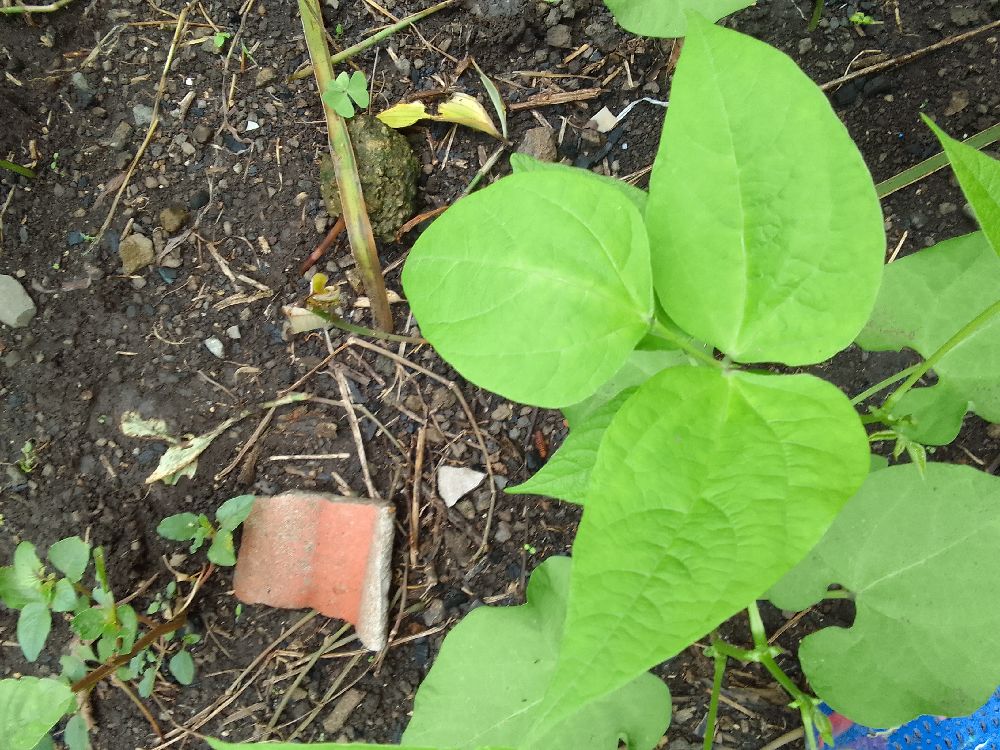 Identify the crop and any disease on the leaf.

common bean, healthy
